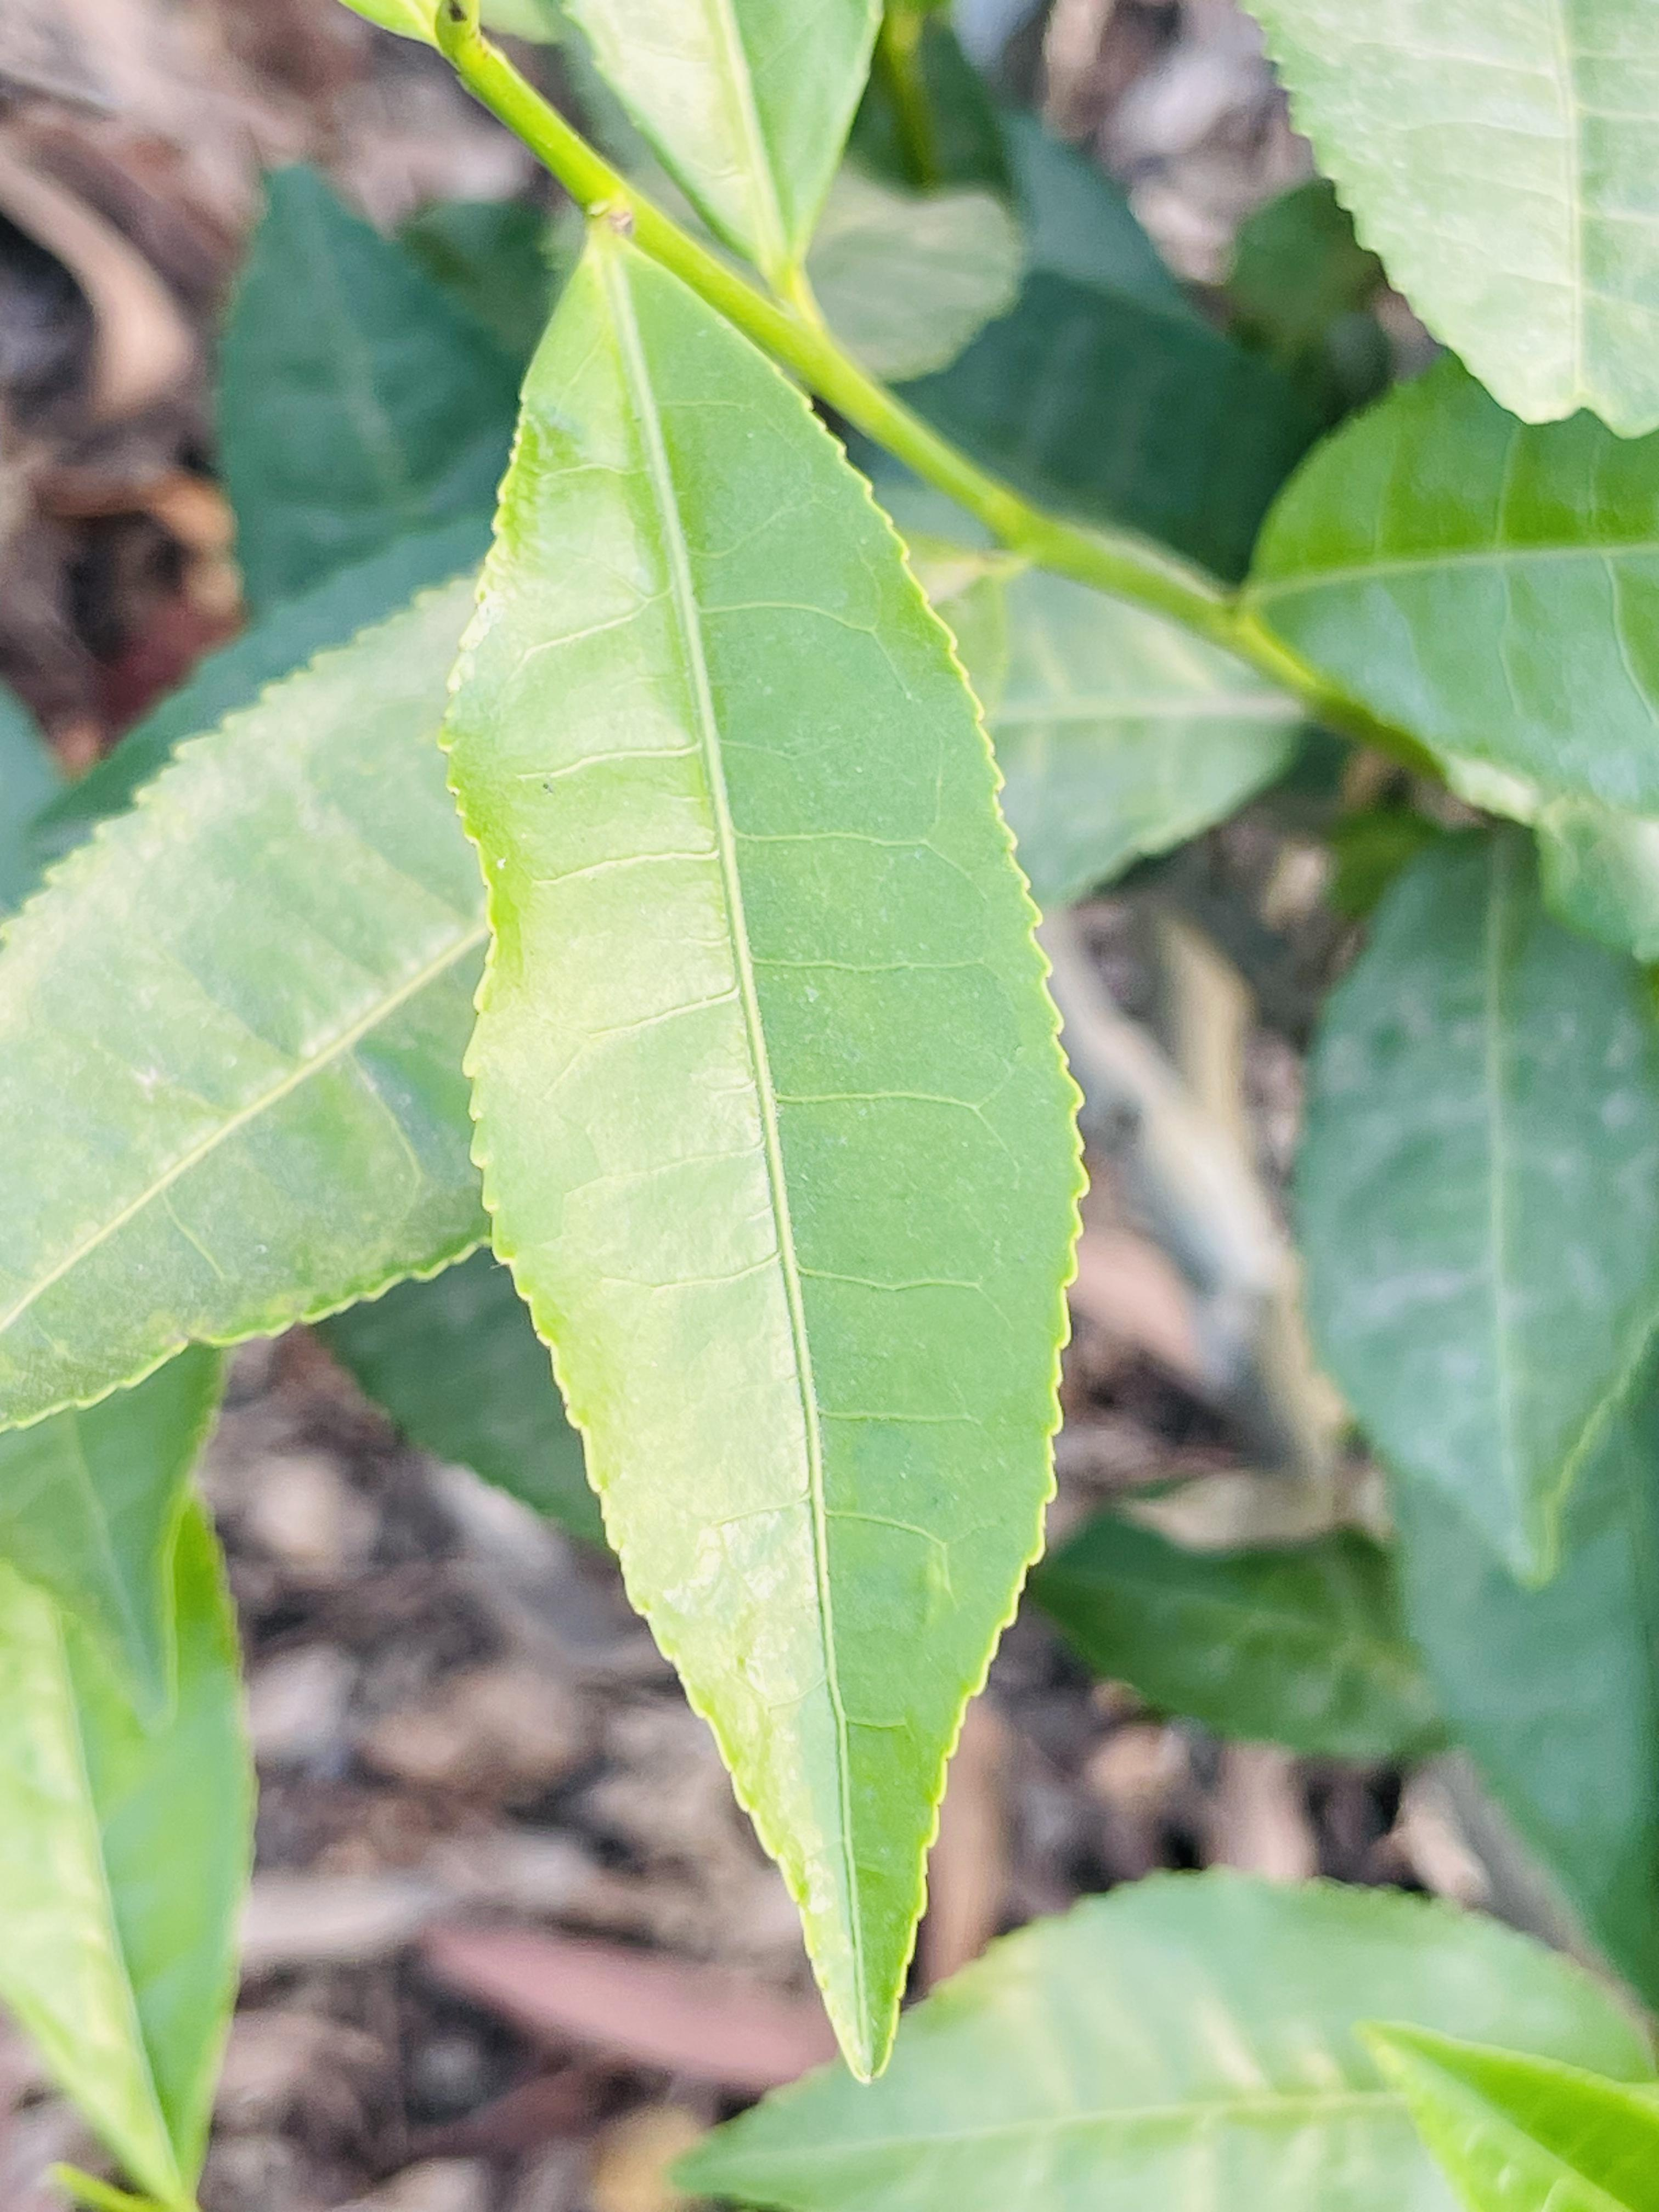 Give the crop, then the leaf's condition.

tea, healthy leaf
